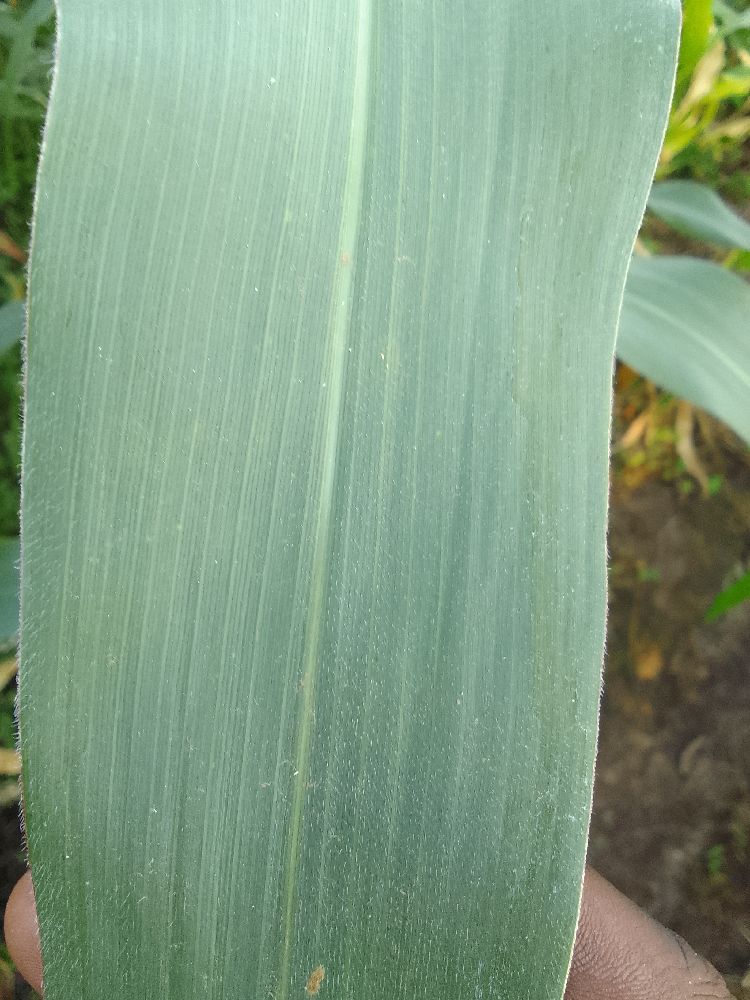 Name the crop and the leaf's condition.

maize, healthy
